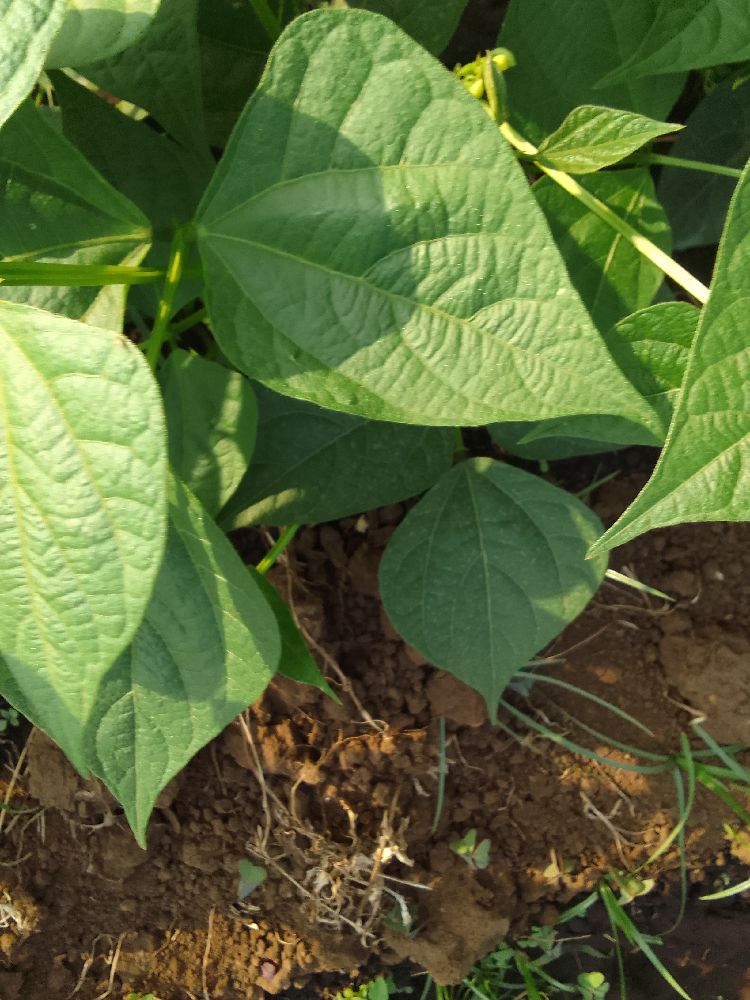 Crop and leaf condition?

common bean, healthy
